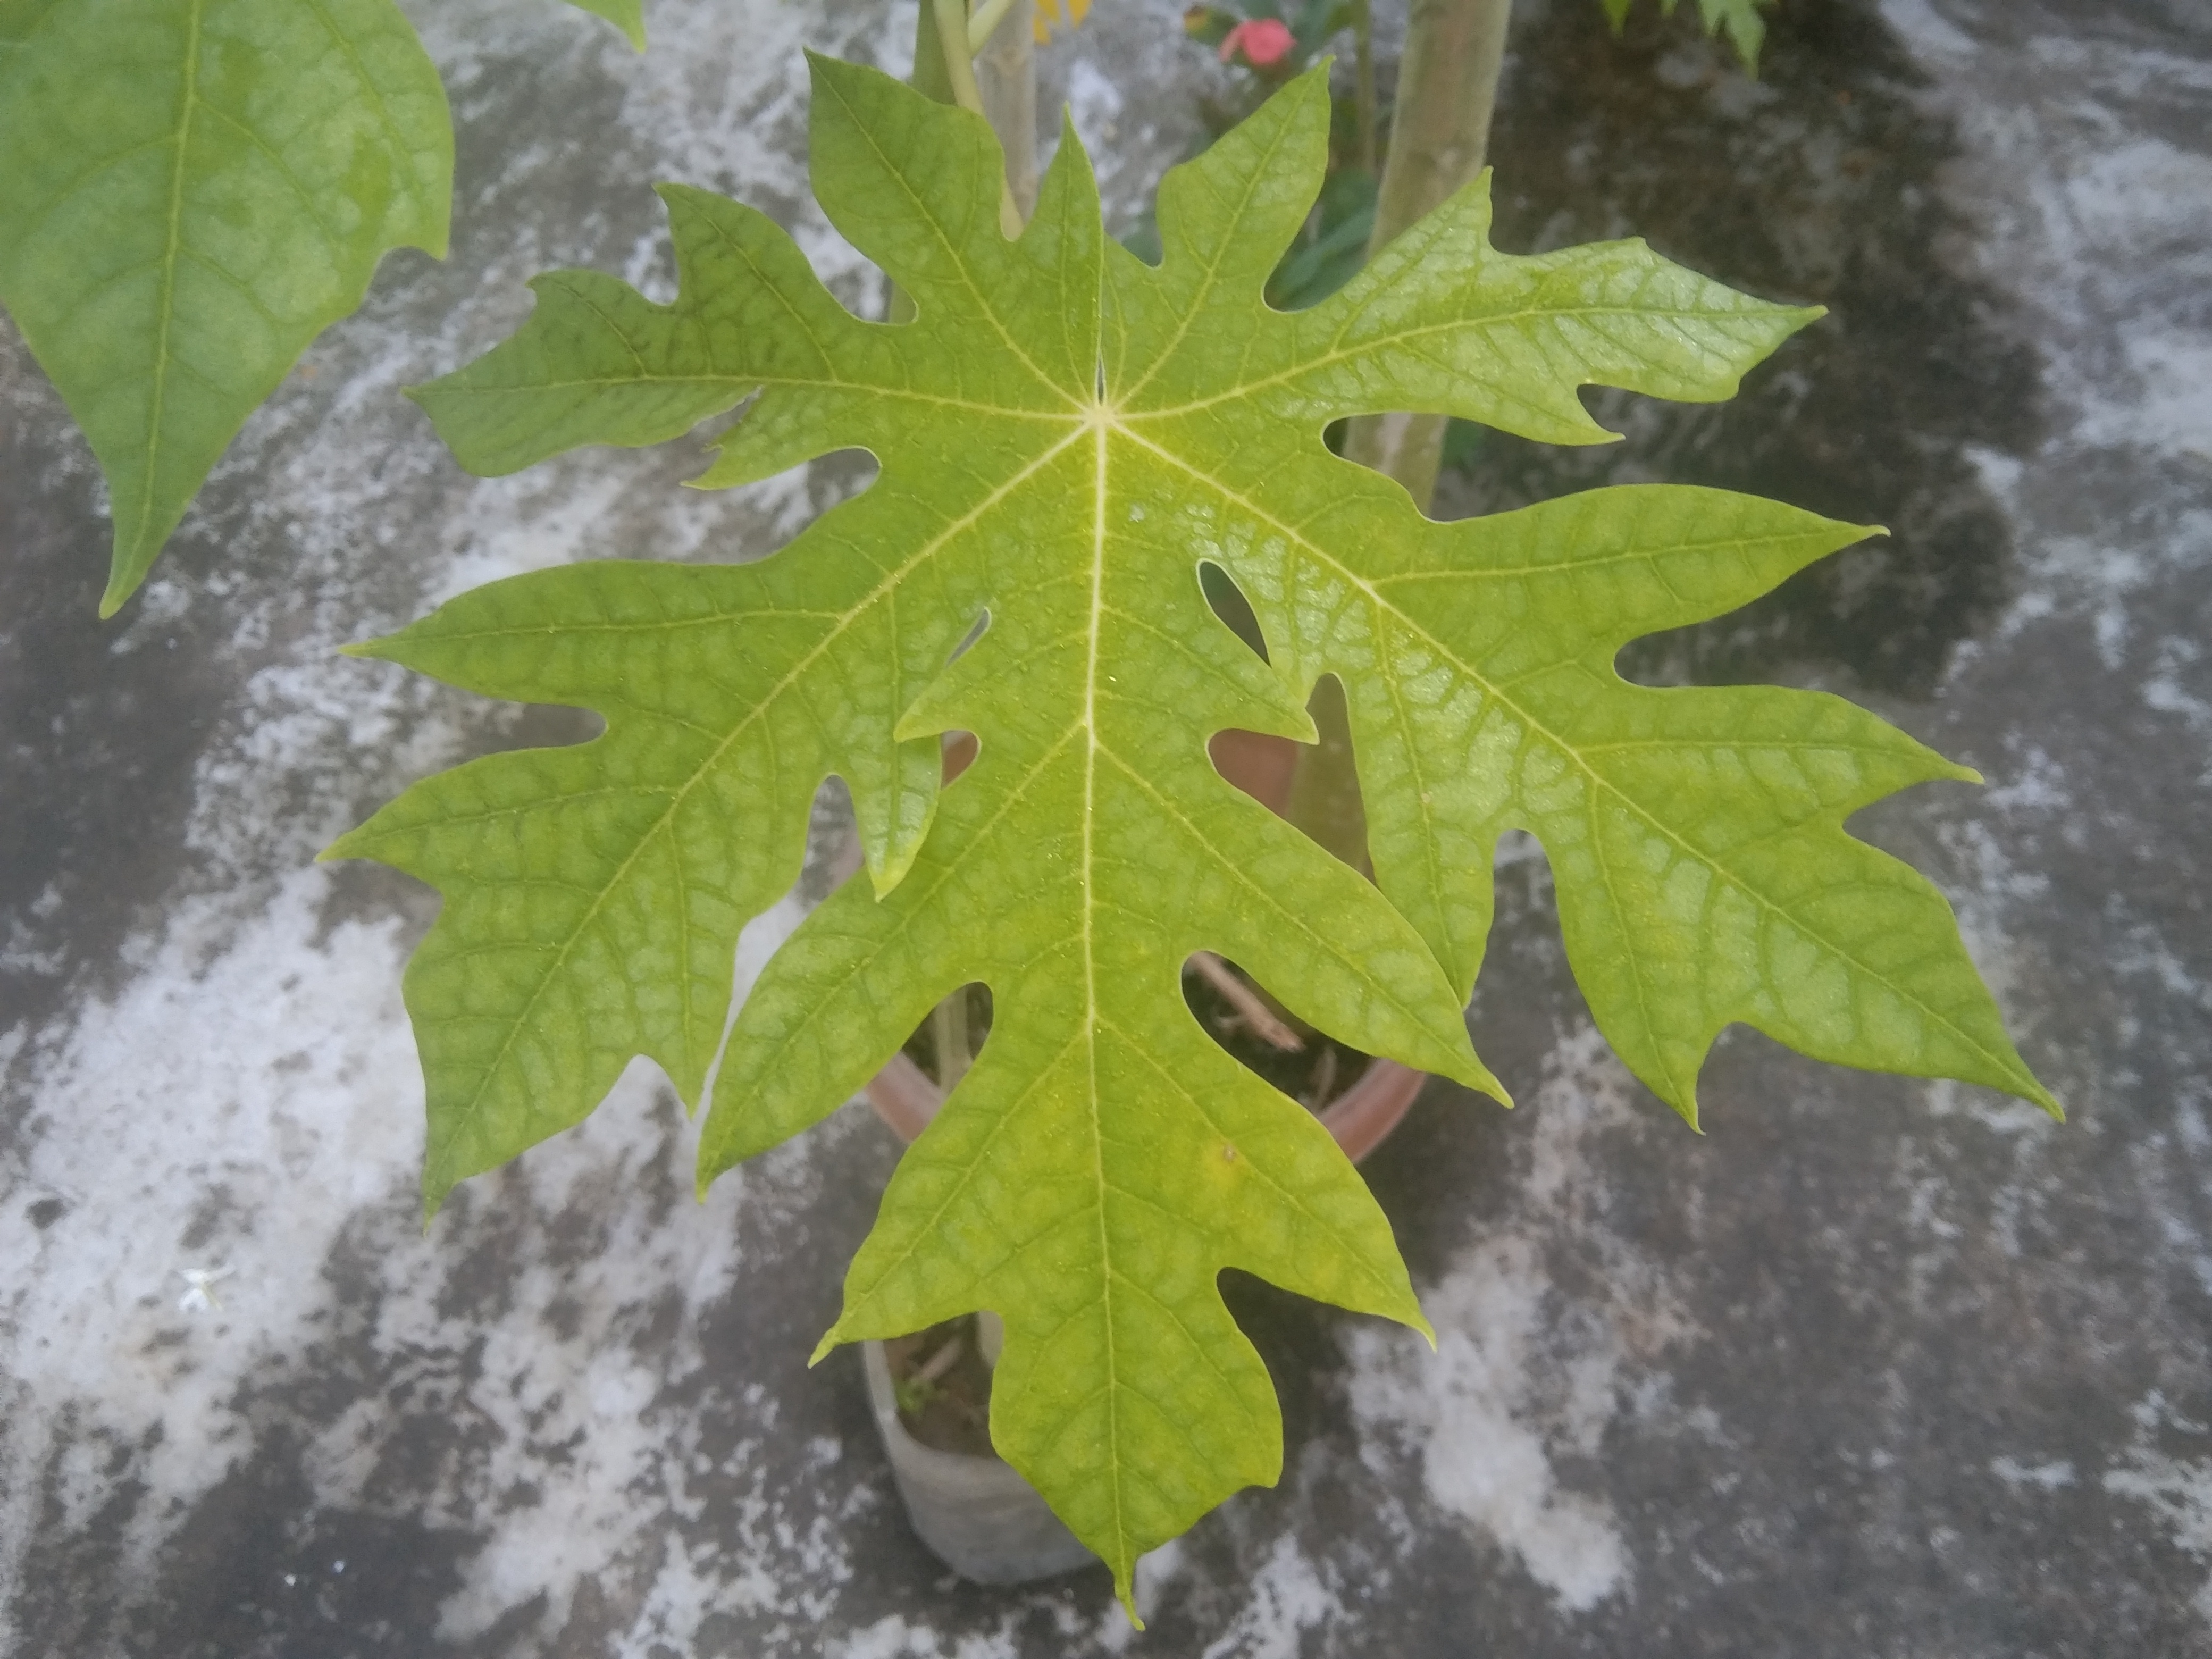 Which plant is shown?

papaya
